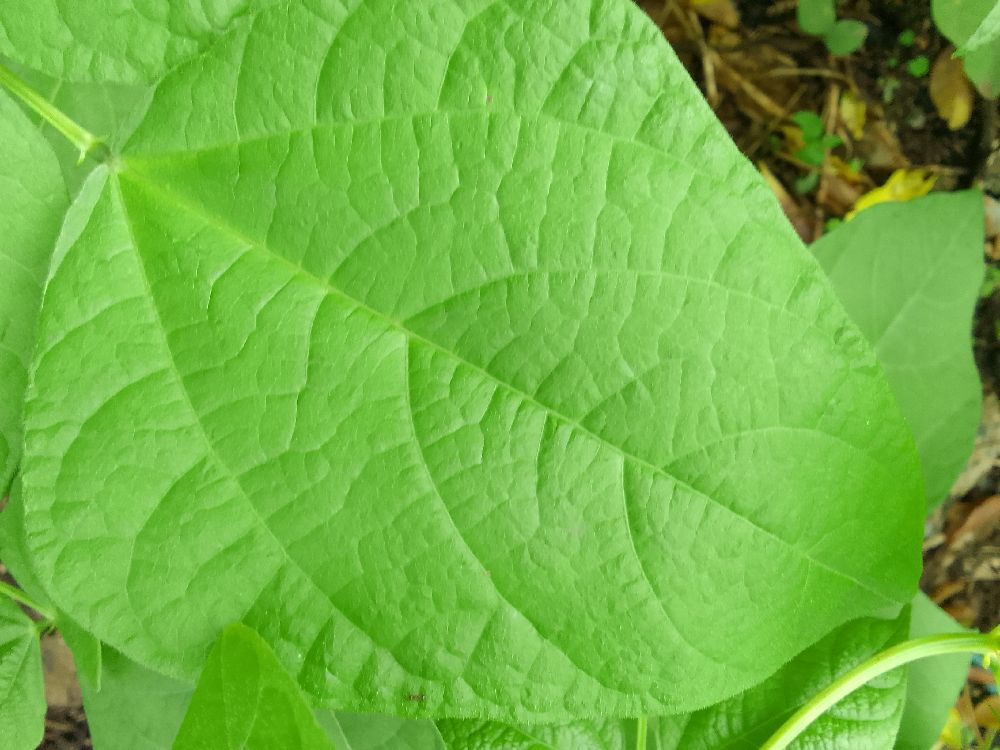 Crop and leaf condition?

common bean, healthy
